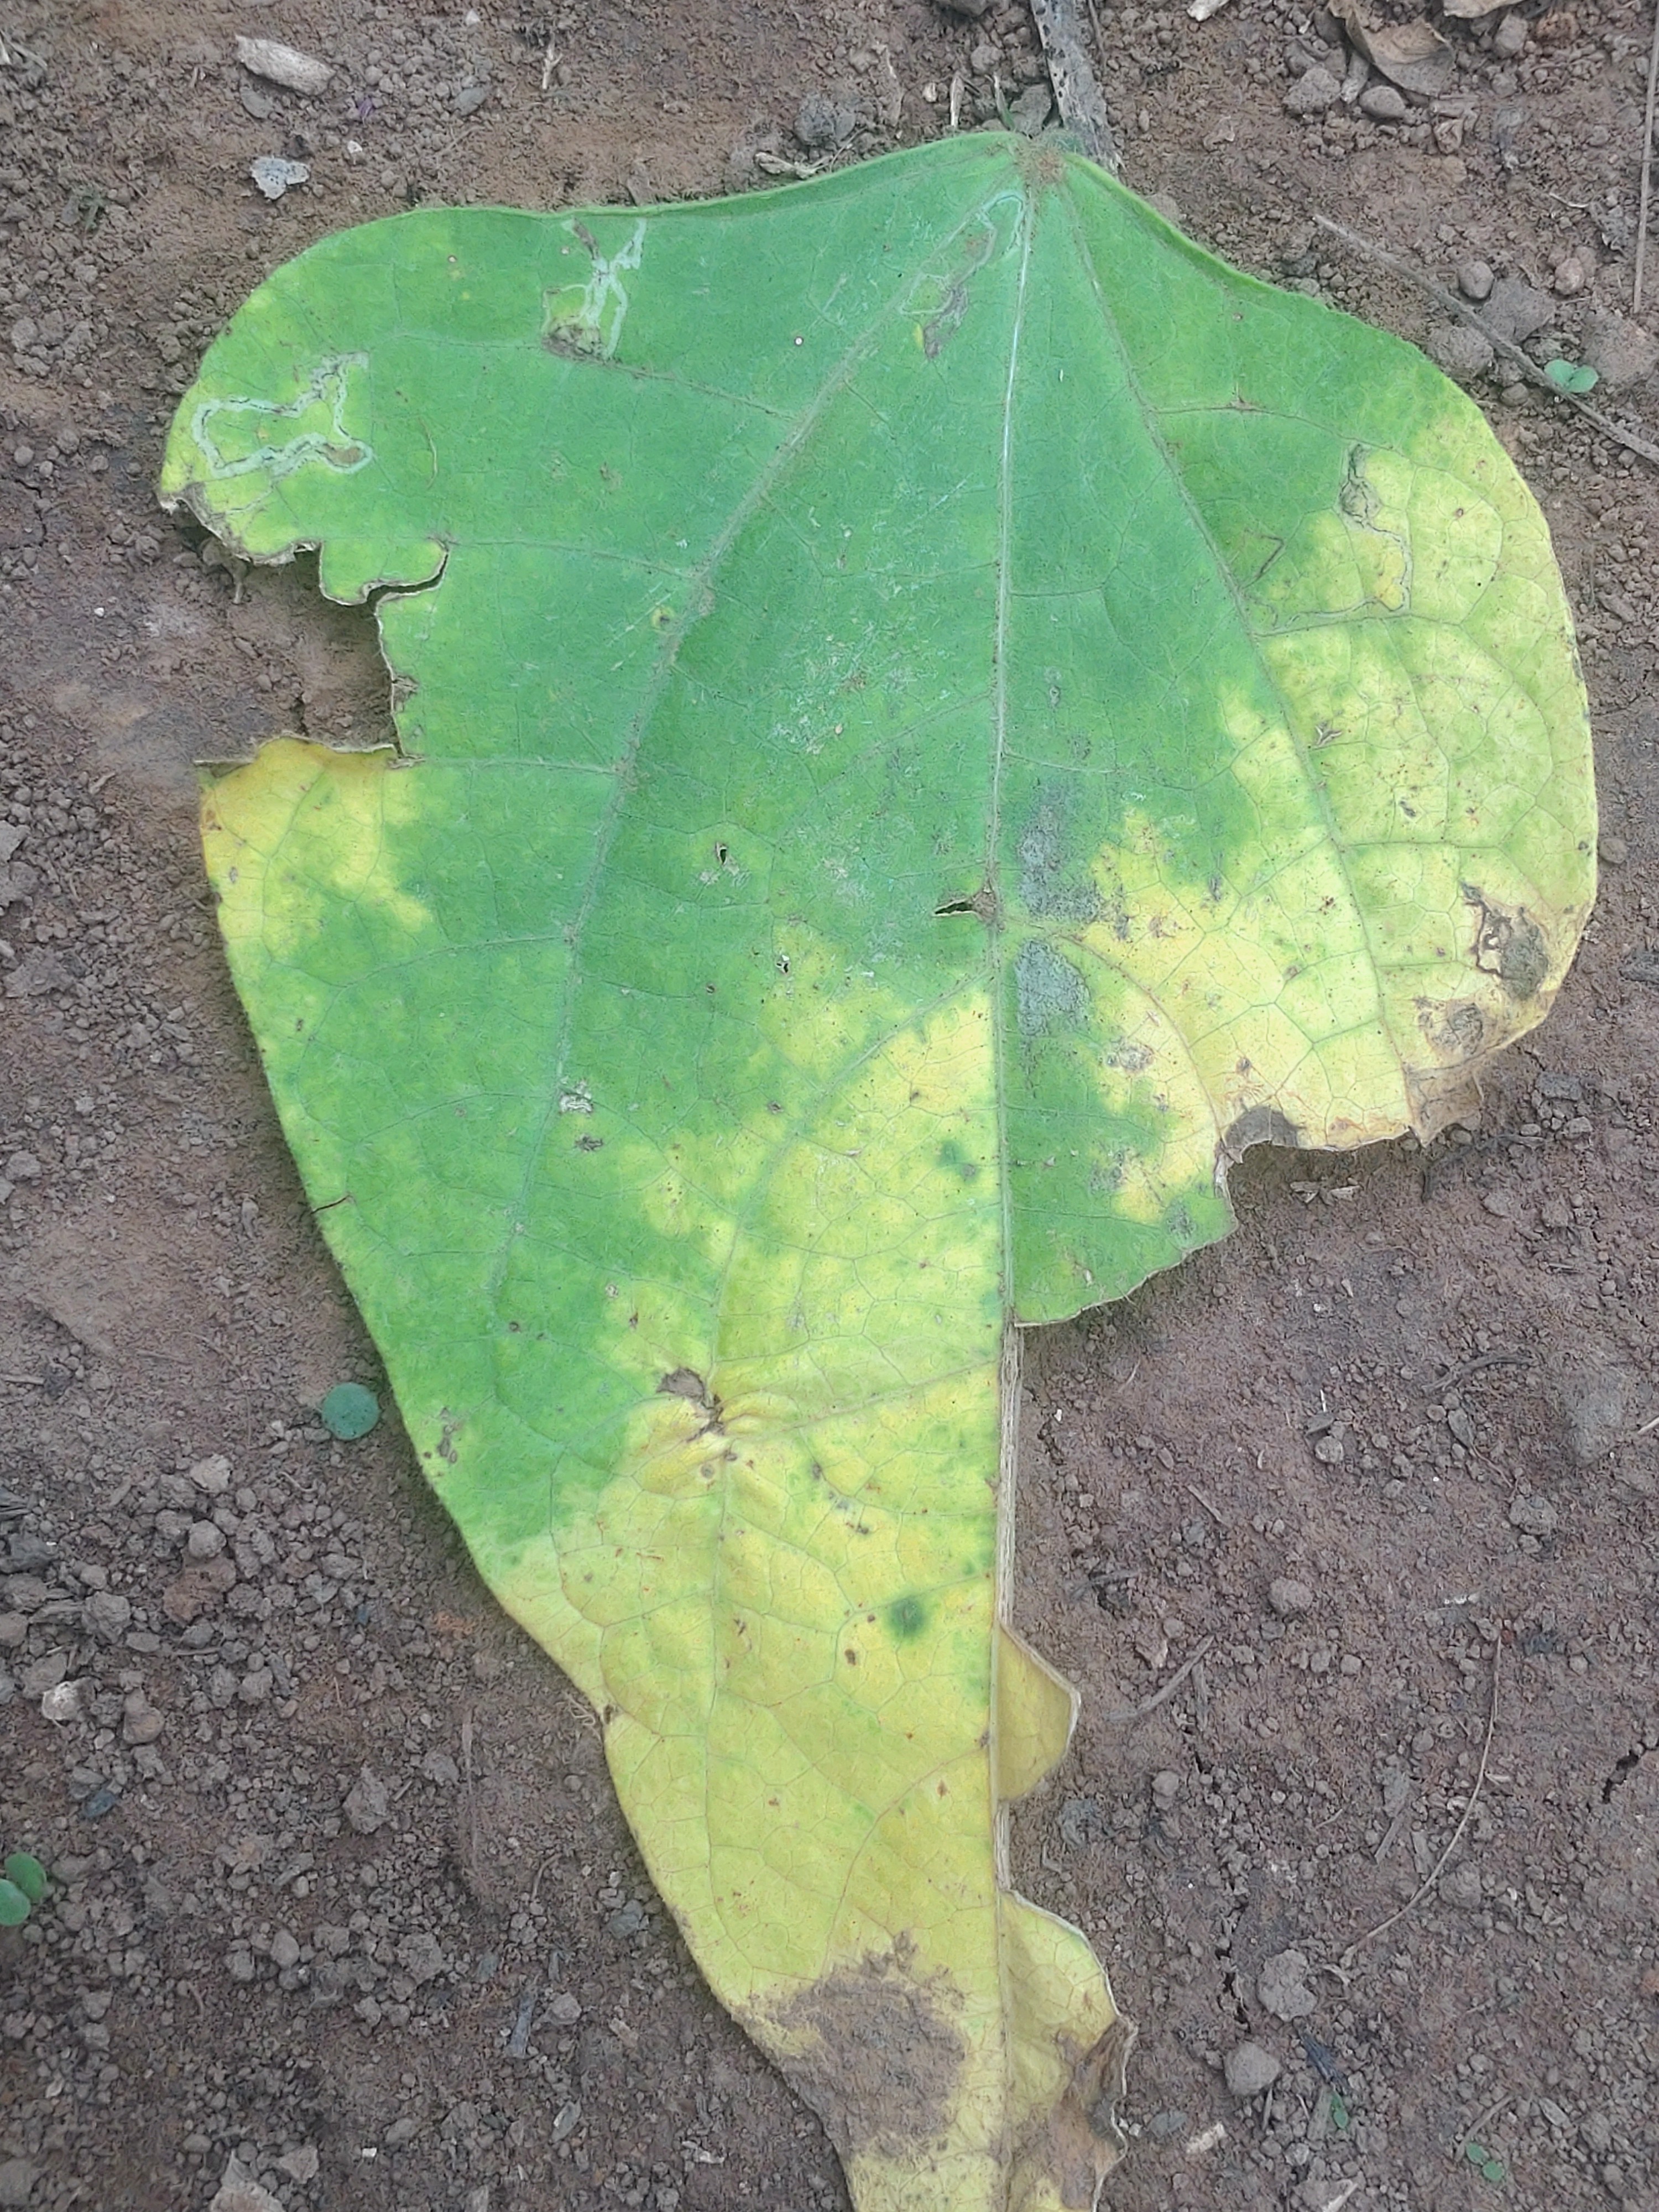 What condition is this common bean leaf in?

anthracnose
